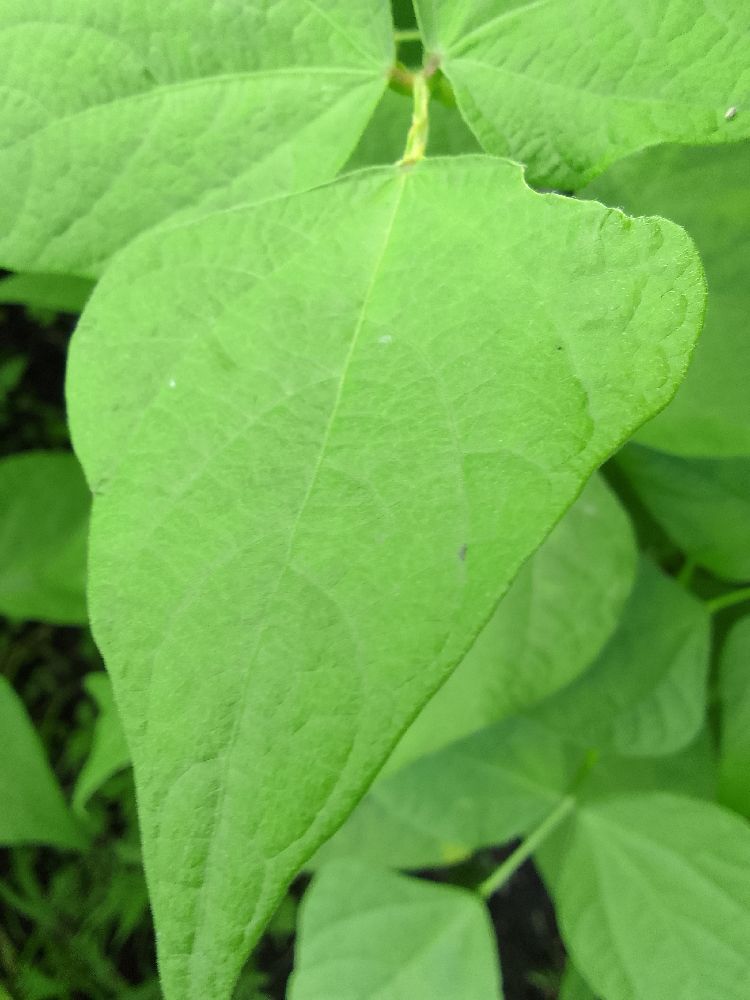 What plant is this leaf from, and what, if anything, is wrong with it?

common bean, healthy
